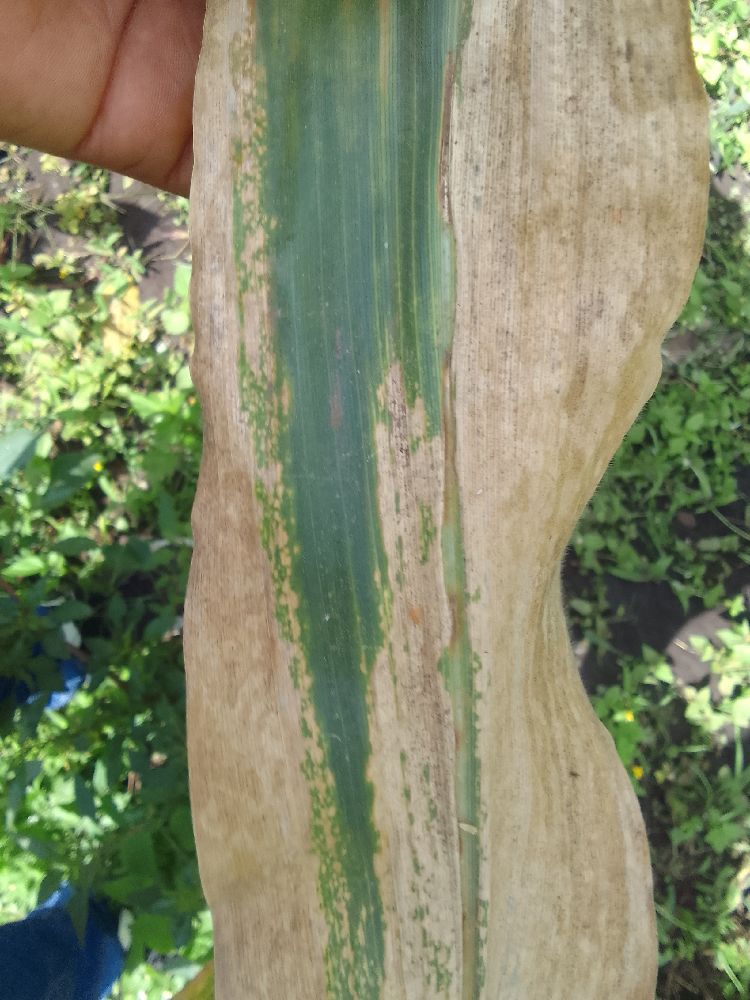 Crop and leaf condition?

maize, maize lethal necrosis
